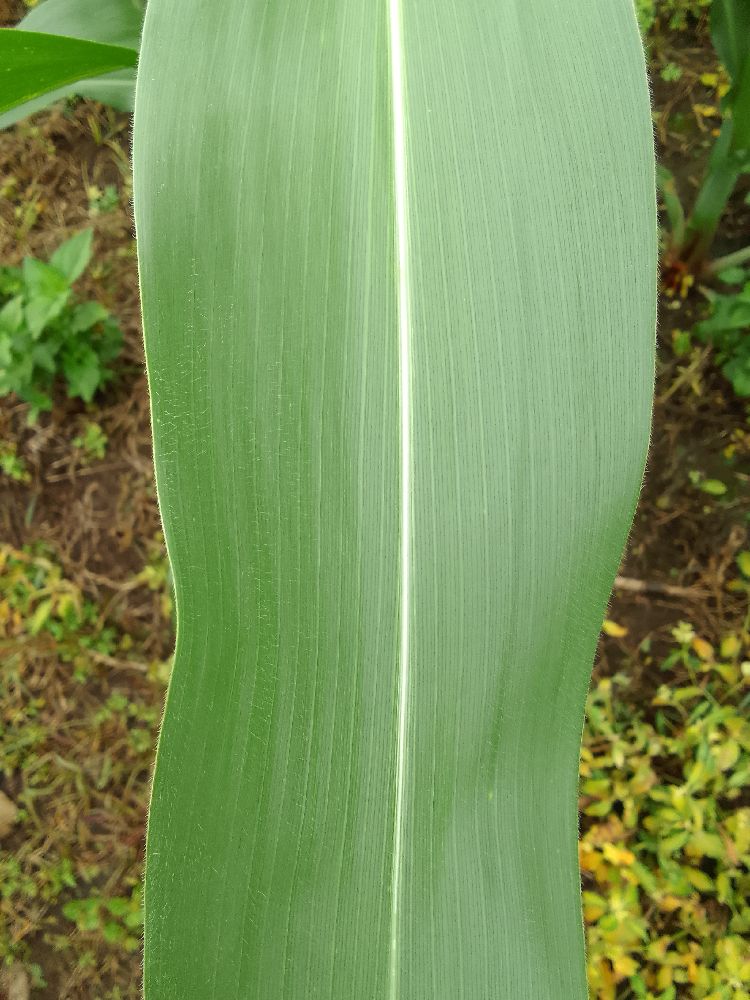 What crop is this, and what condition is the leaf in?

maize, healthy
